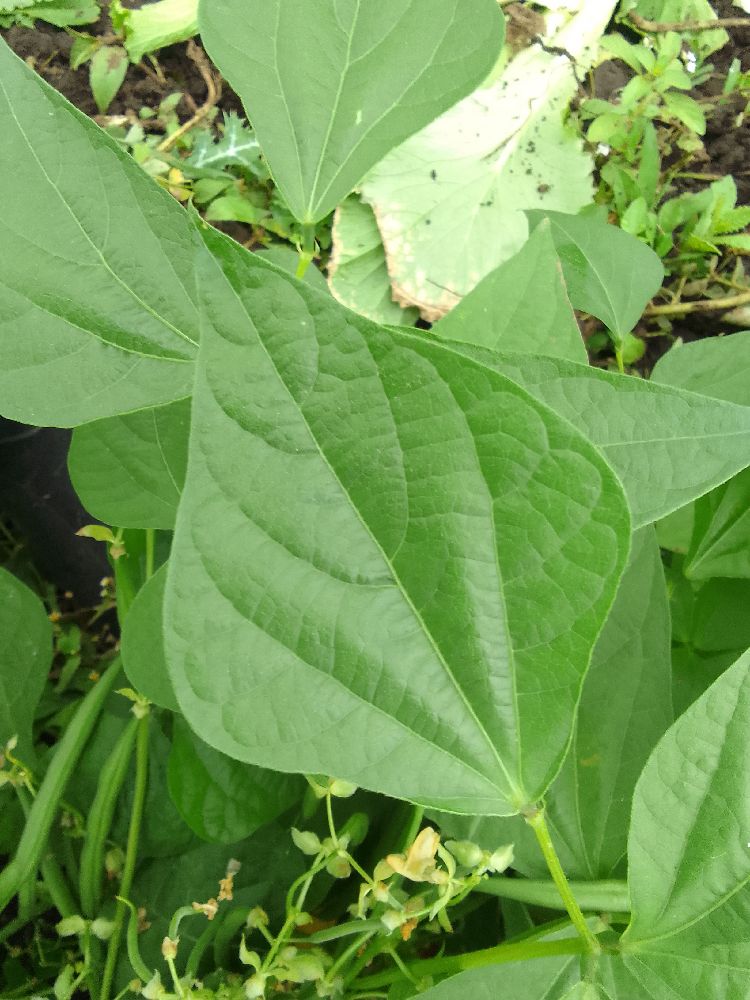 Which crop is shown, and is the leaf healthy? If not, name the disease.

common bean, healthy
